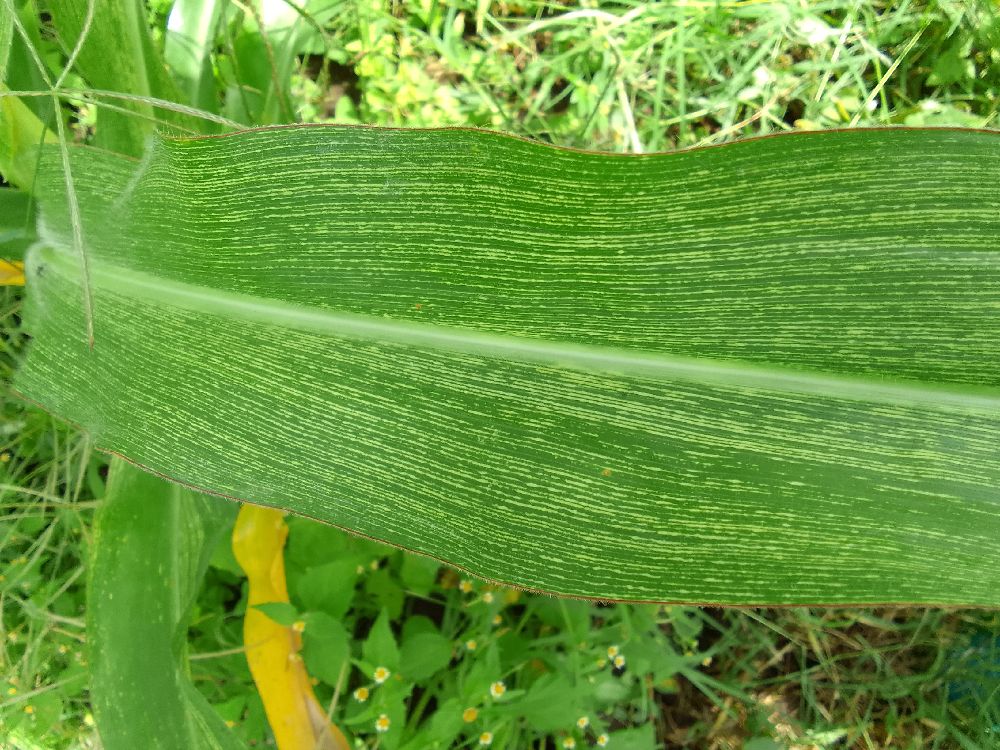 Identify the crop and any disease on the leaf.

maize, maize streak virus
